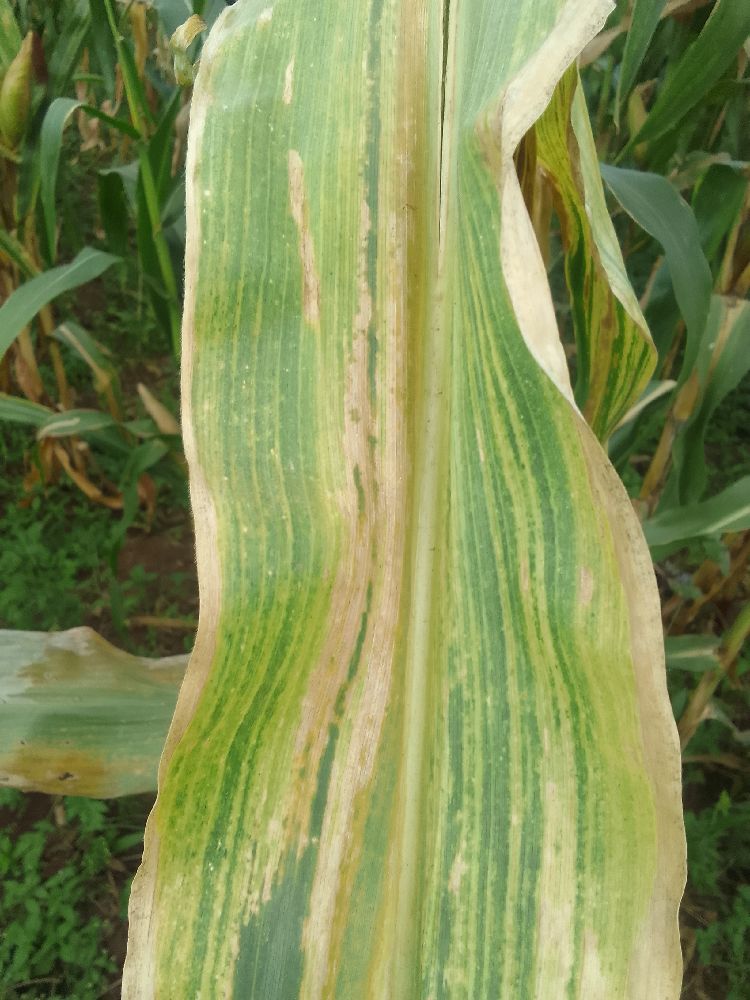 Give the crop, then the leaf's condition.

maize, maize lethal necrosis
